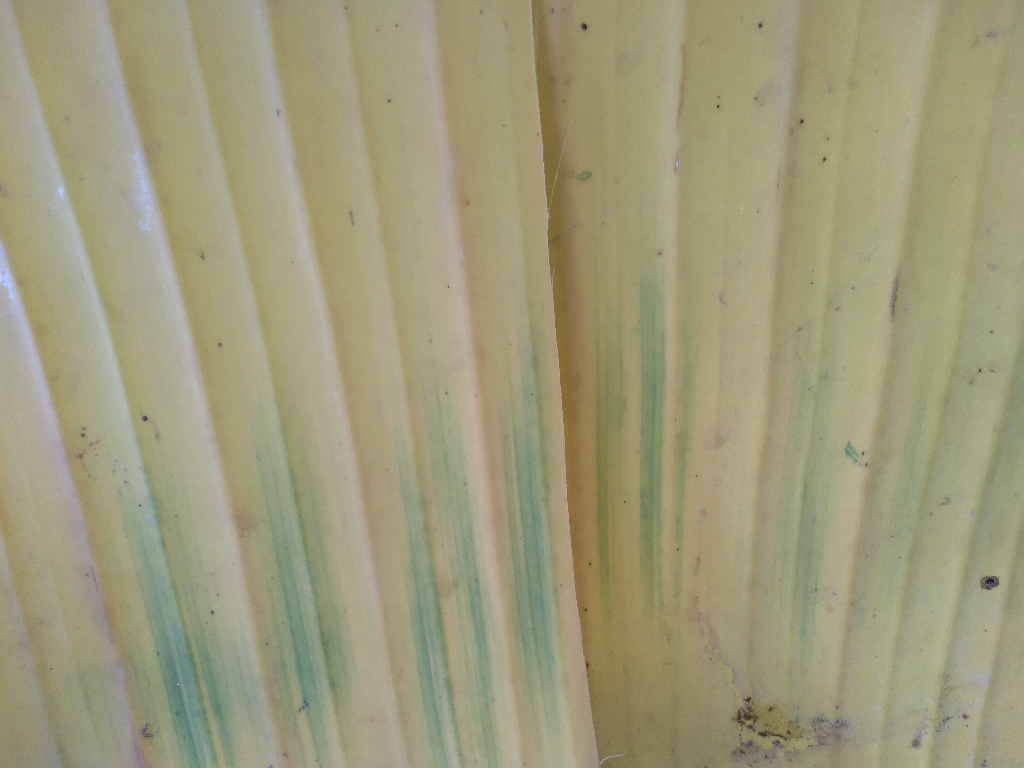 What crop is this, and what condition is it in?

banana, fusarium wilt race 1
